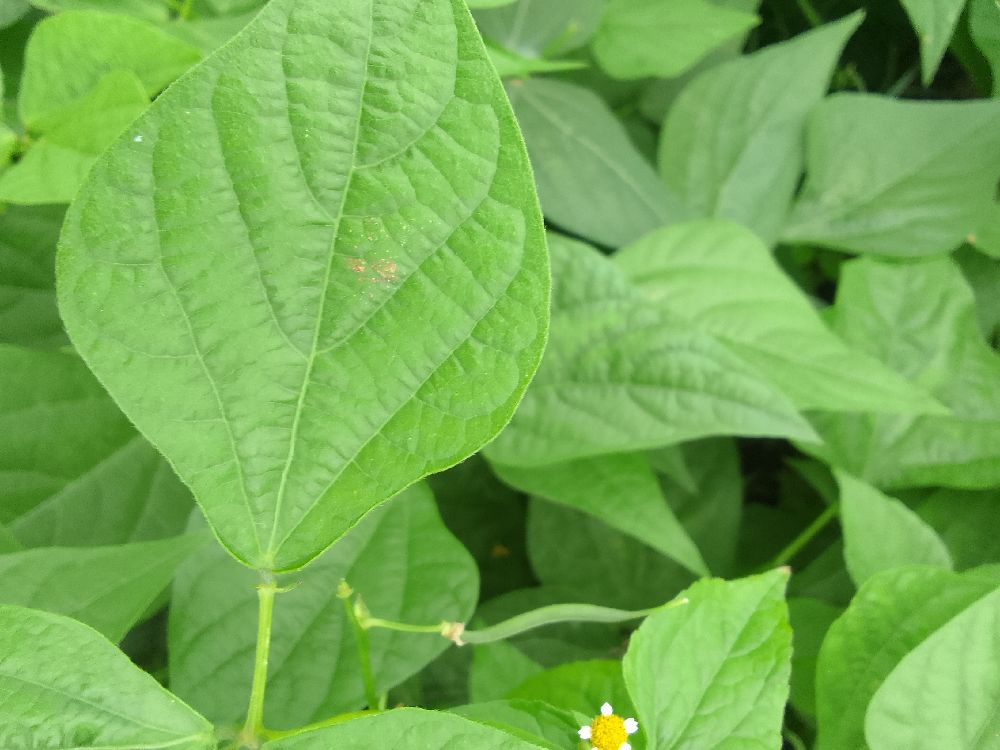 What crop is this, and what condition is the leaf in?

common bean, healthy
